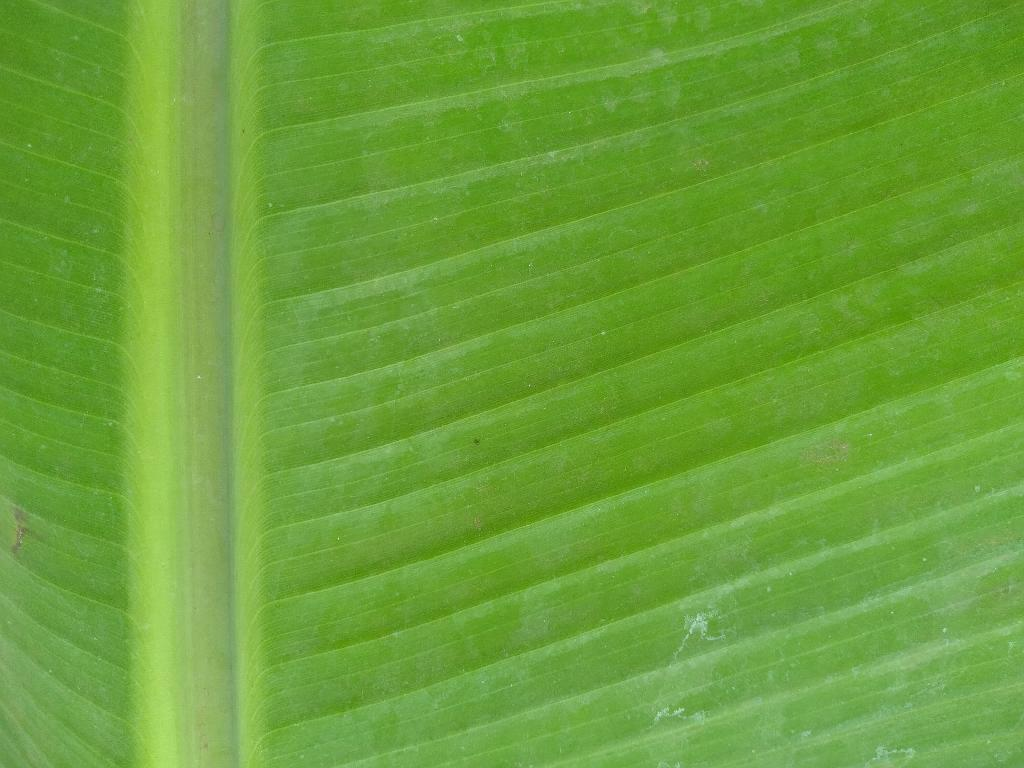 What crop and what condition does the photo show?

banana, healthy
